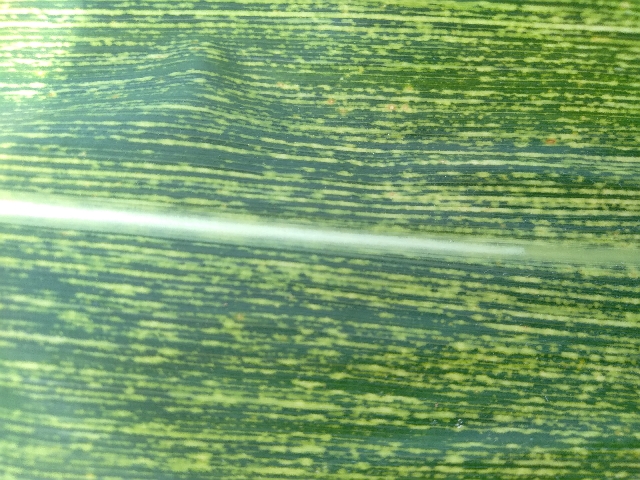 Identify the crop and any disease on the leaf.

maize, maize streak virus
